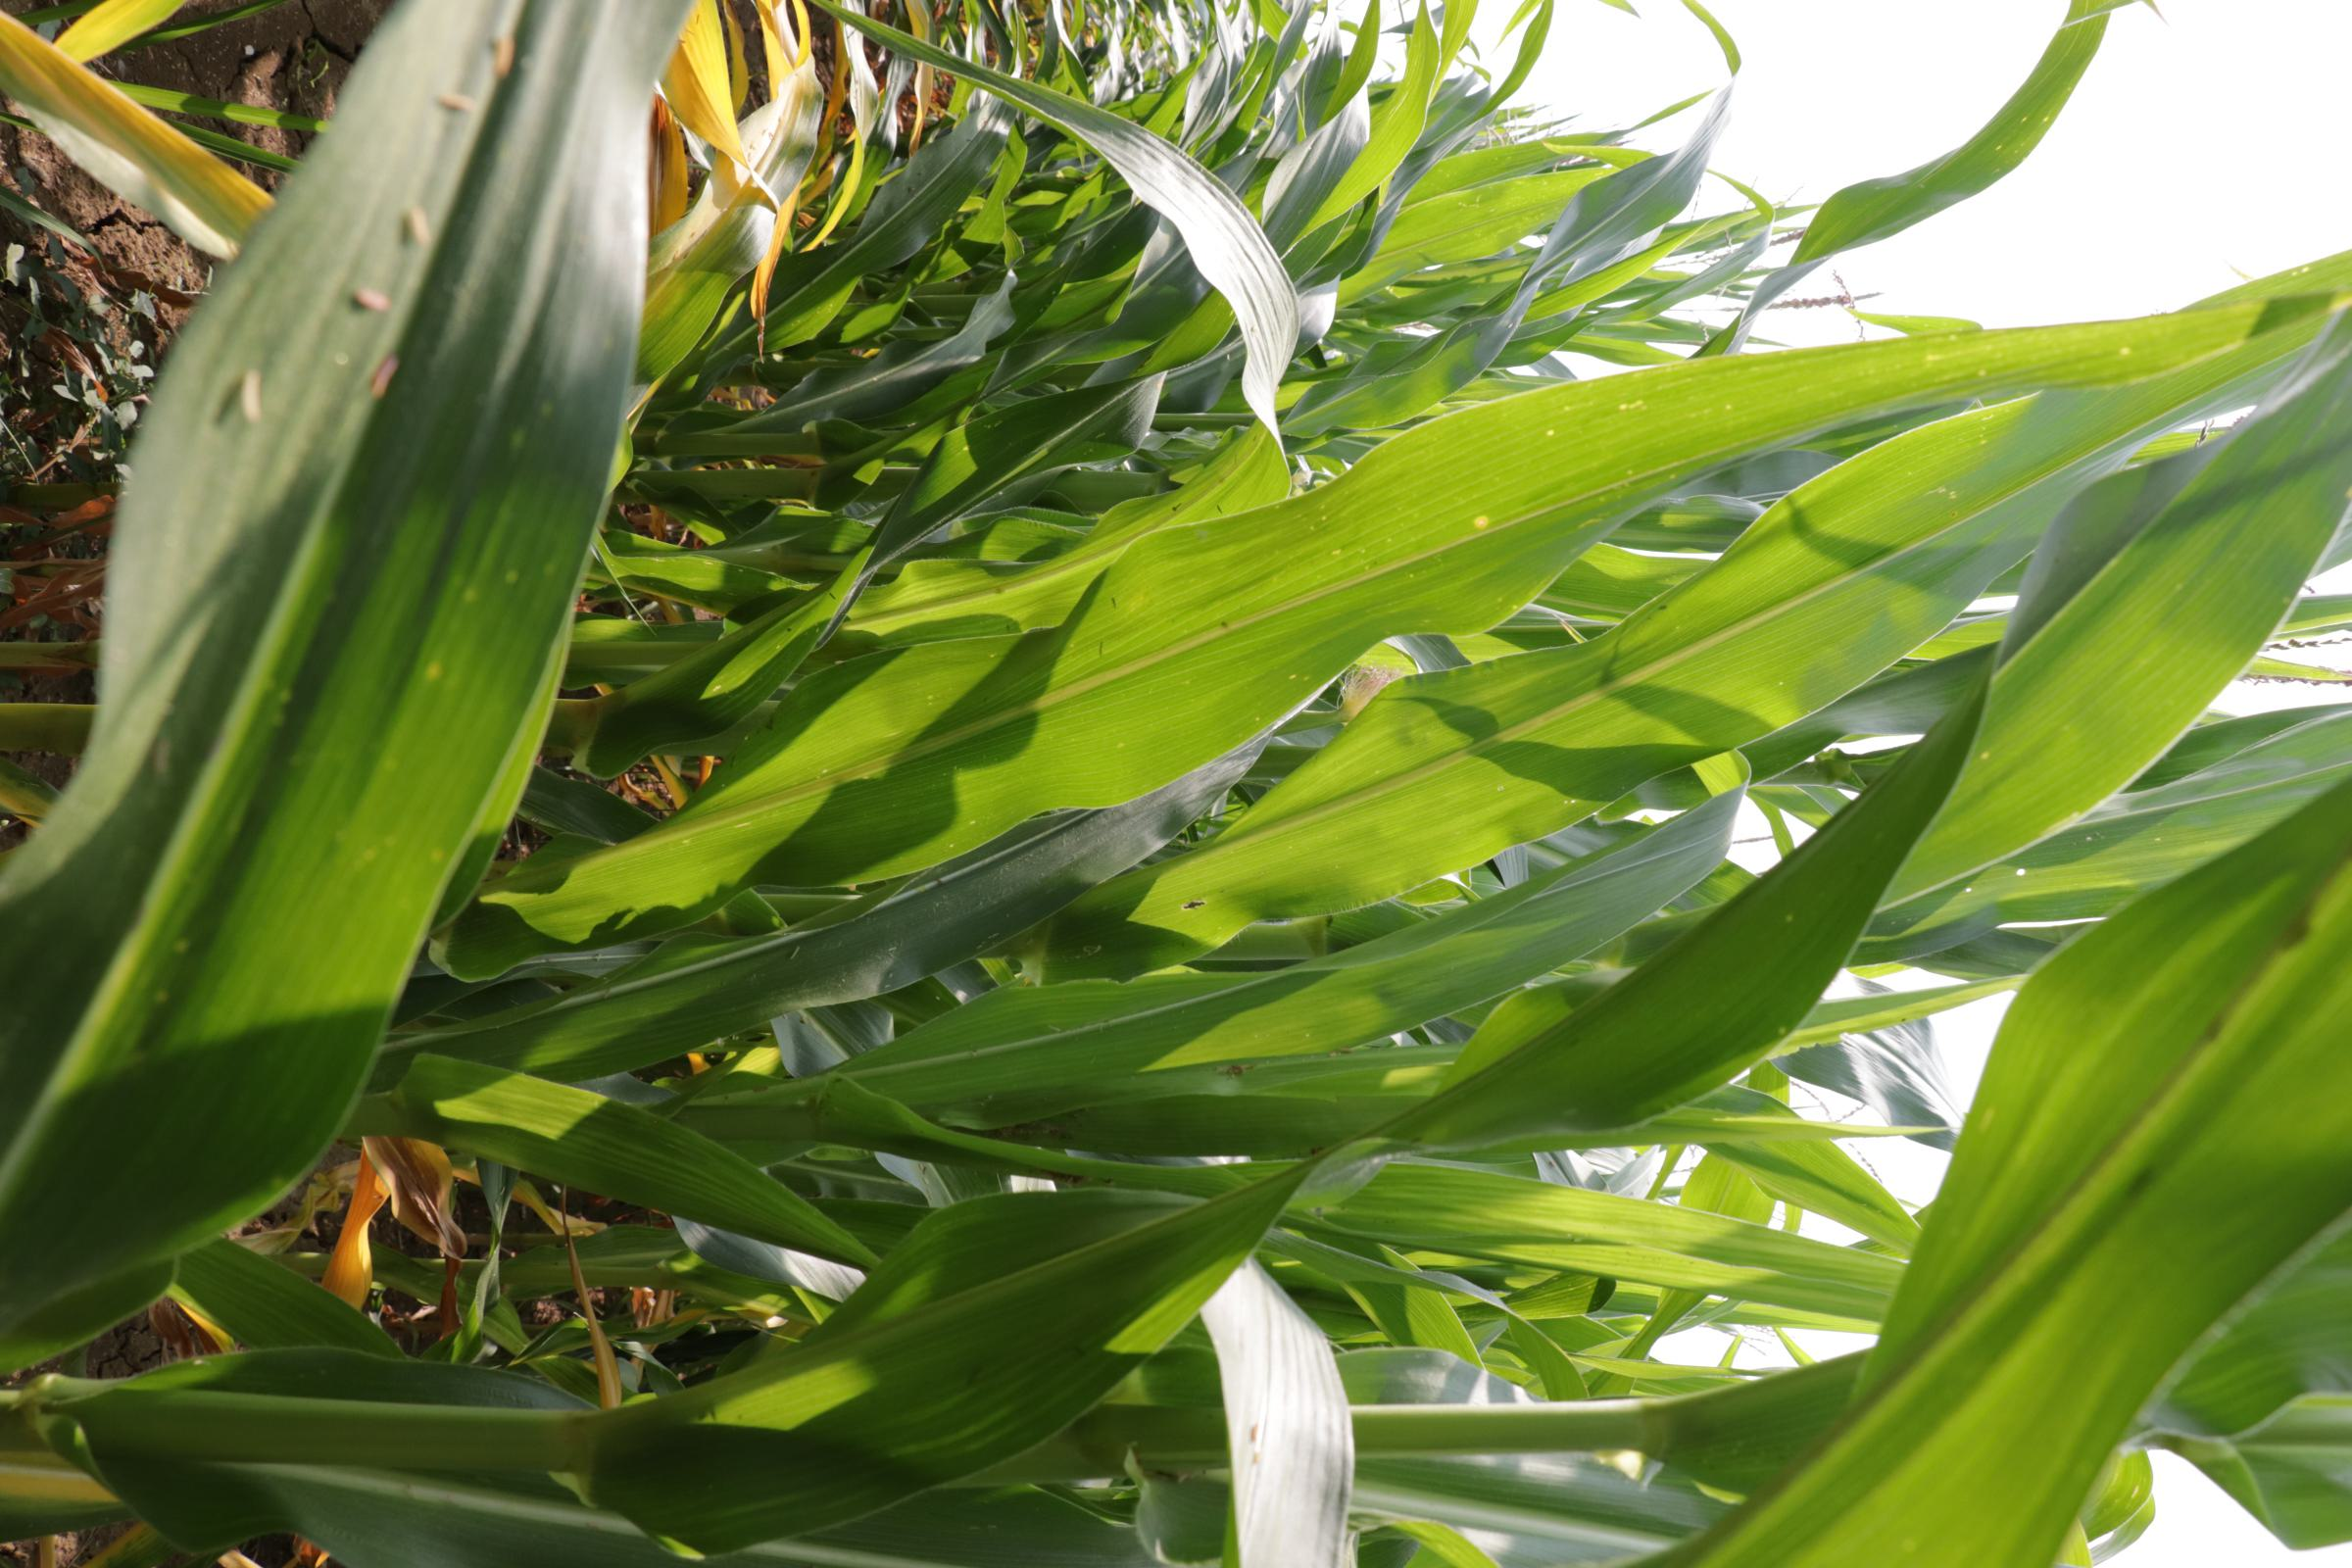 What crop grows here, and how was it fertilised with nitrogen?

maize, no added nitrogen
